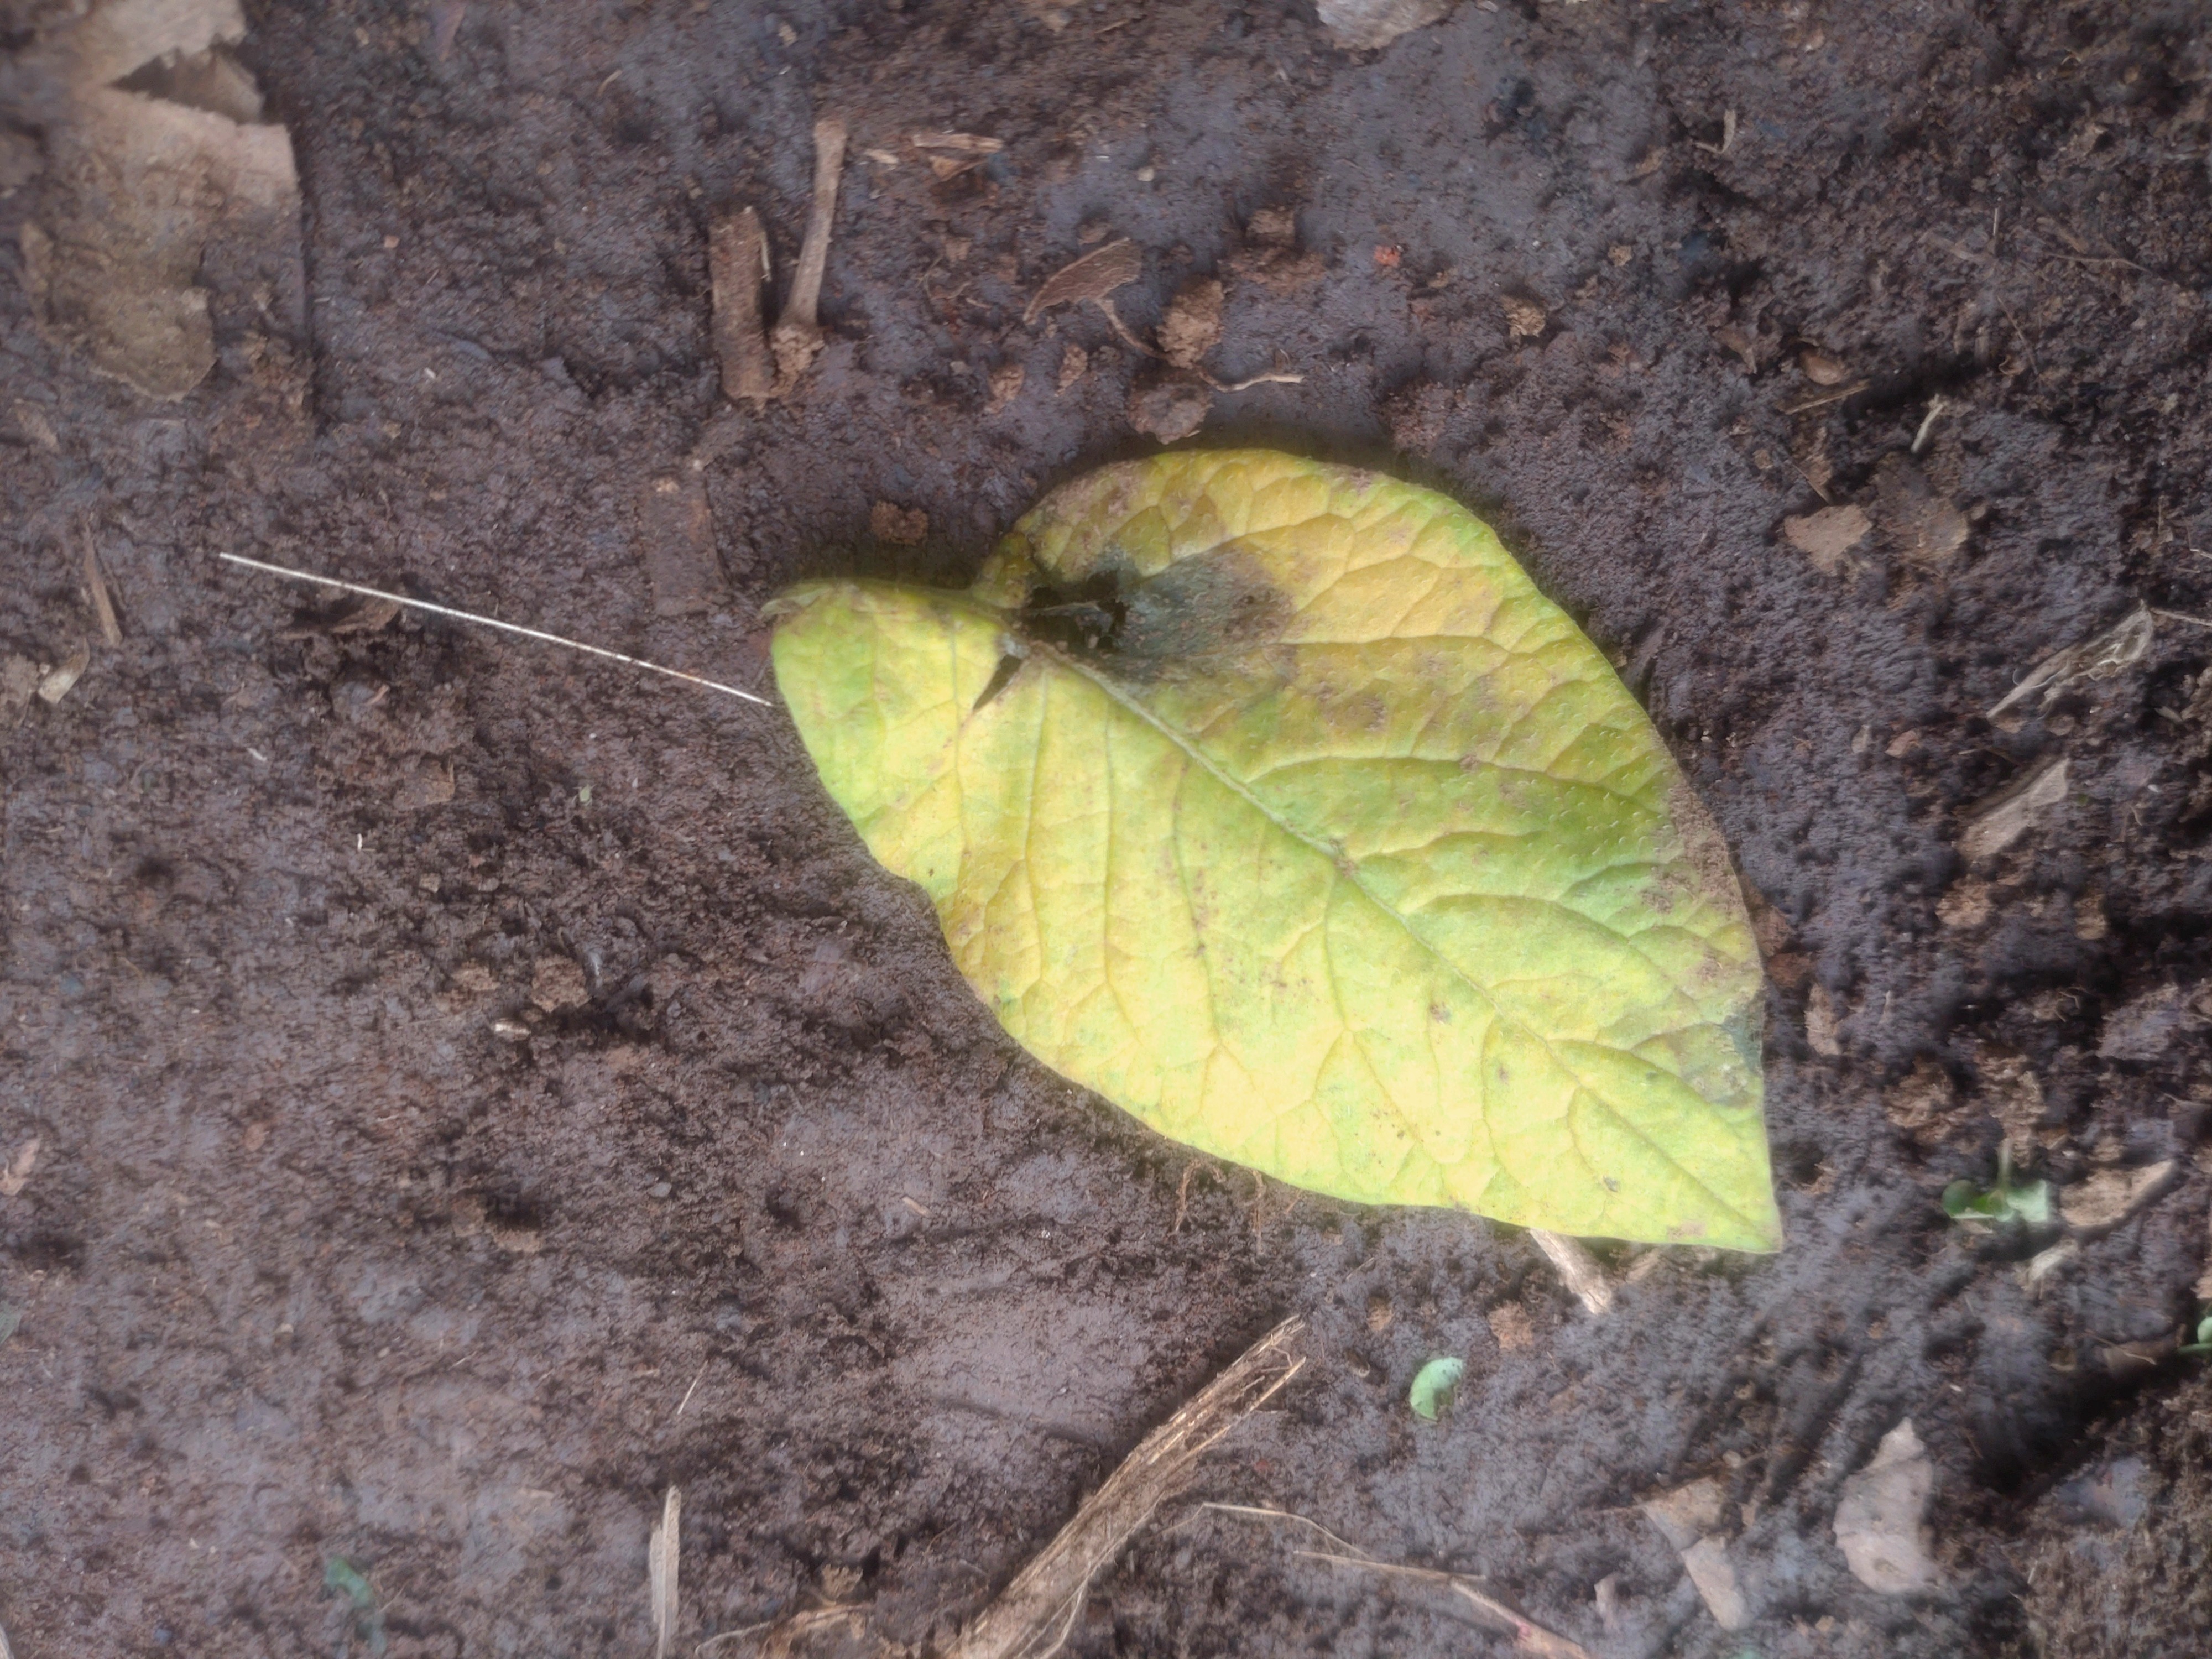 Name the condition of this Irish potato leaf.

late blight
